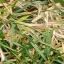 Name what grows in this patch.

grass
